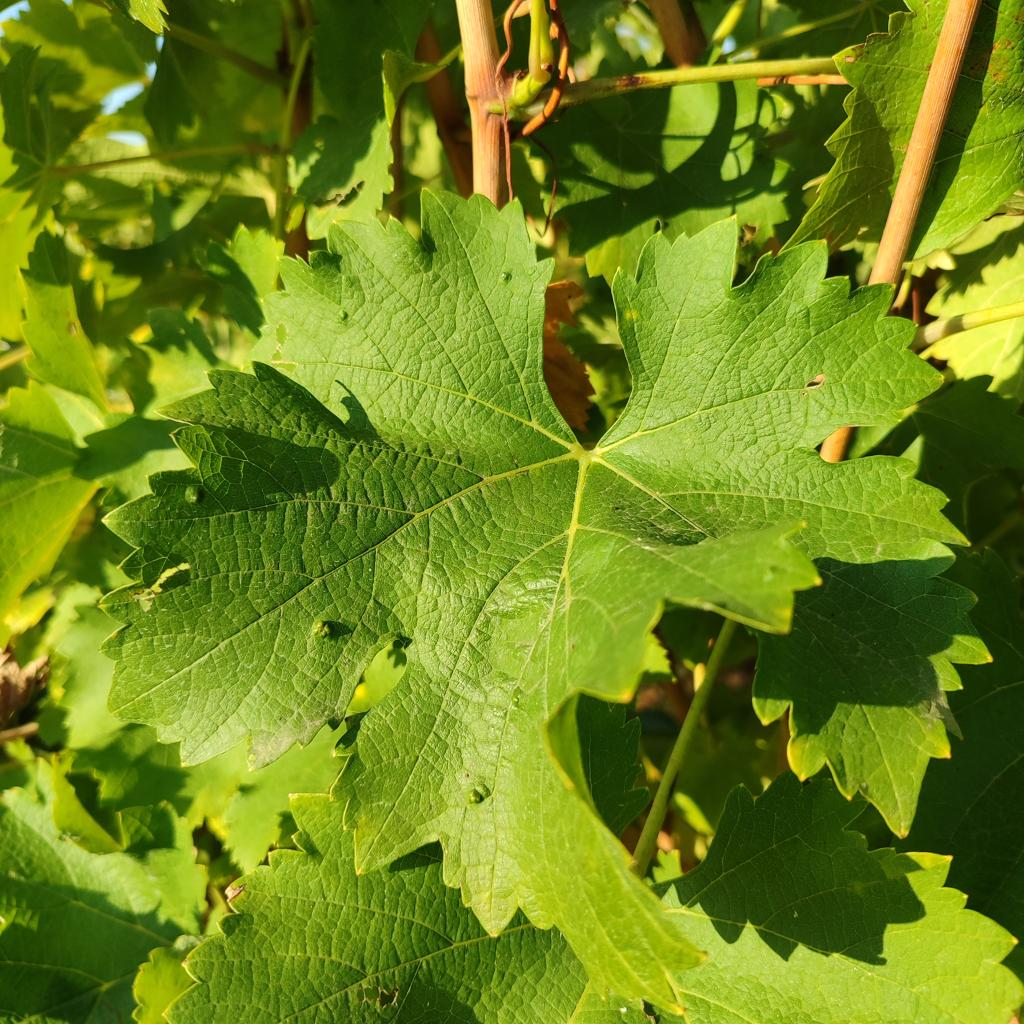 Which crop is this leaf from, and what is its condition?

grapevine, erineum mite
